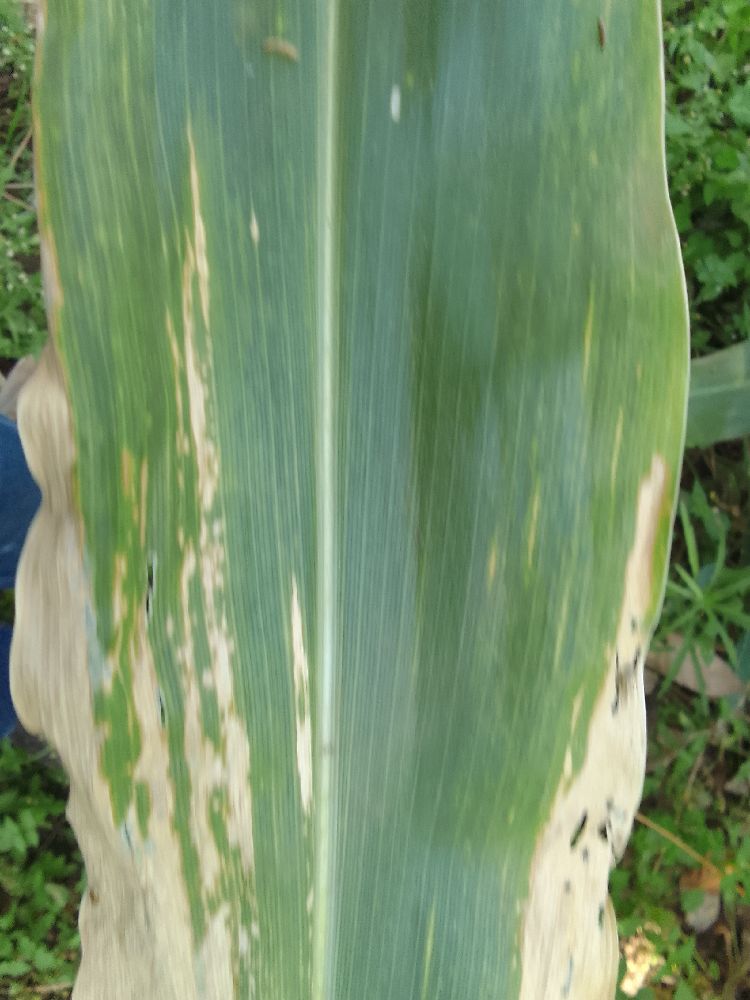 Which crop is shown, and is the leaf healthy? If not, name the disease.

maize, maize lethal necrosis
